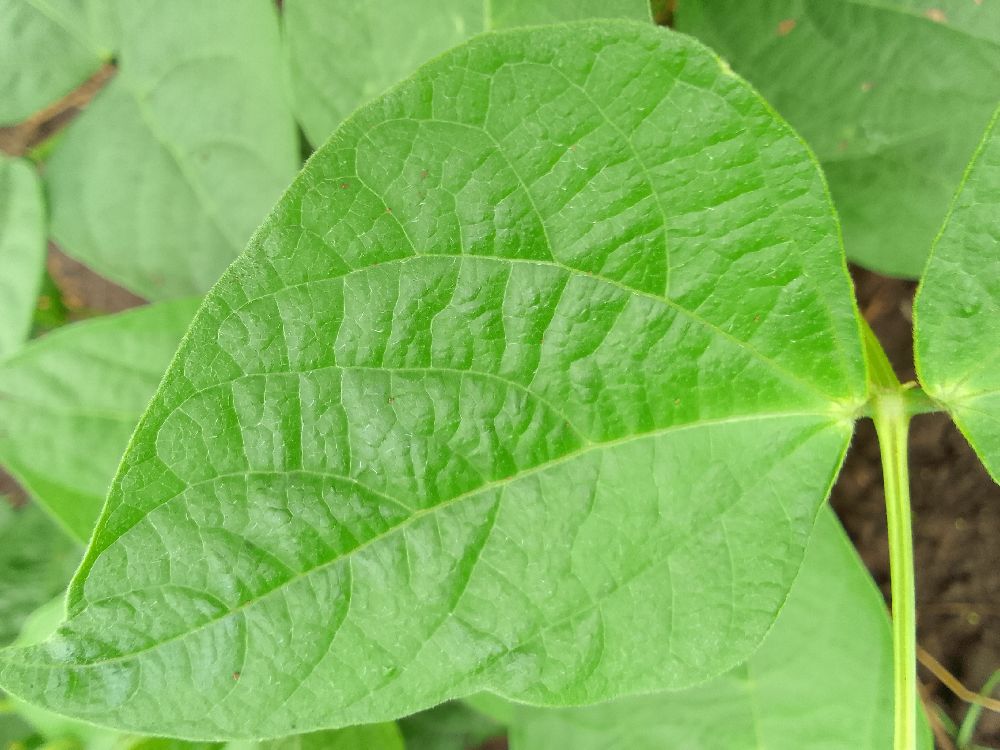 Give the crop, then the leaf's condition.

common bean, healthy
